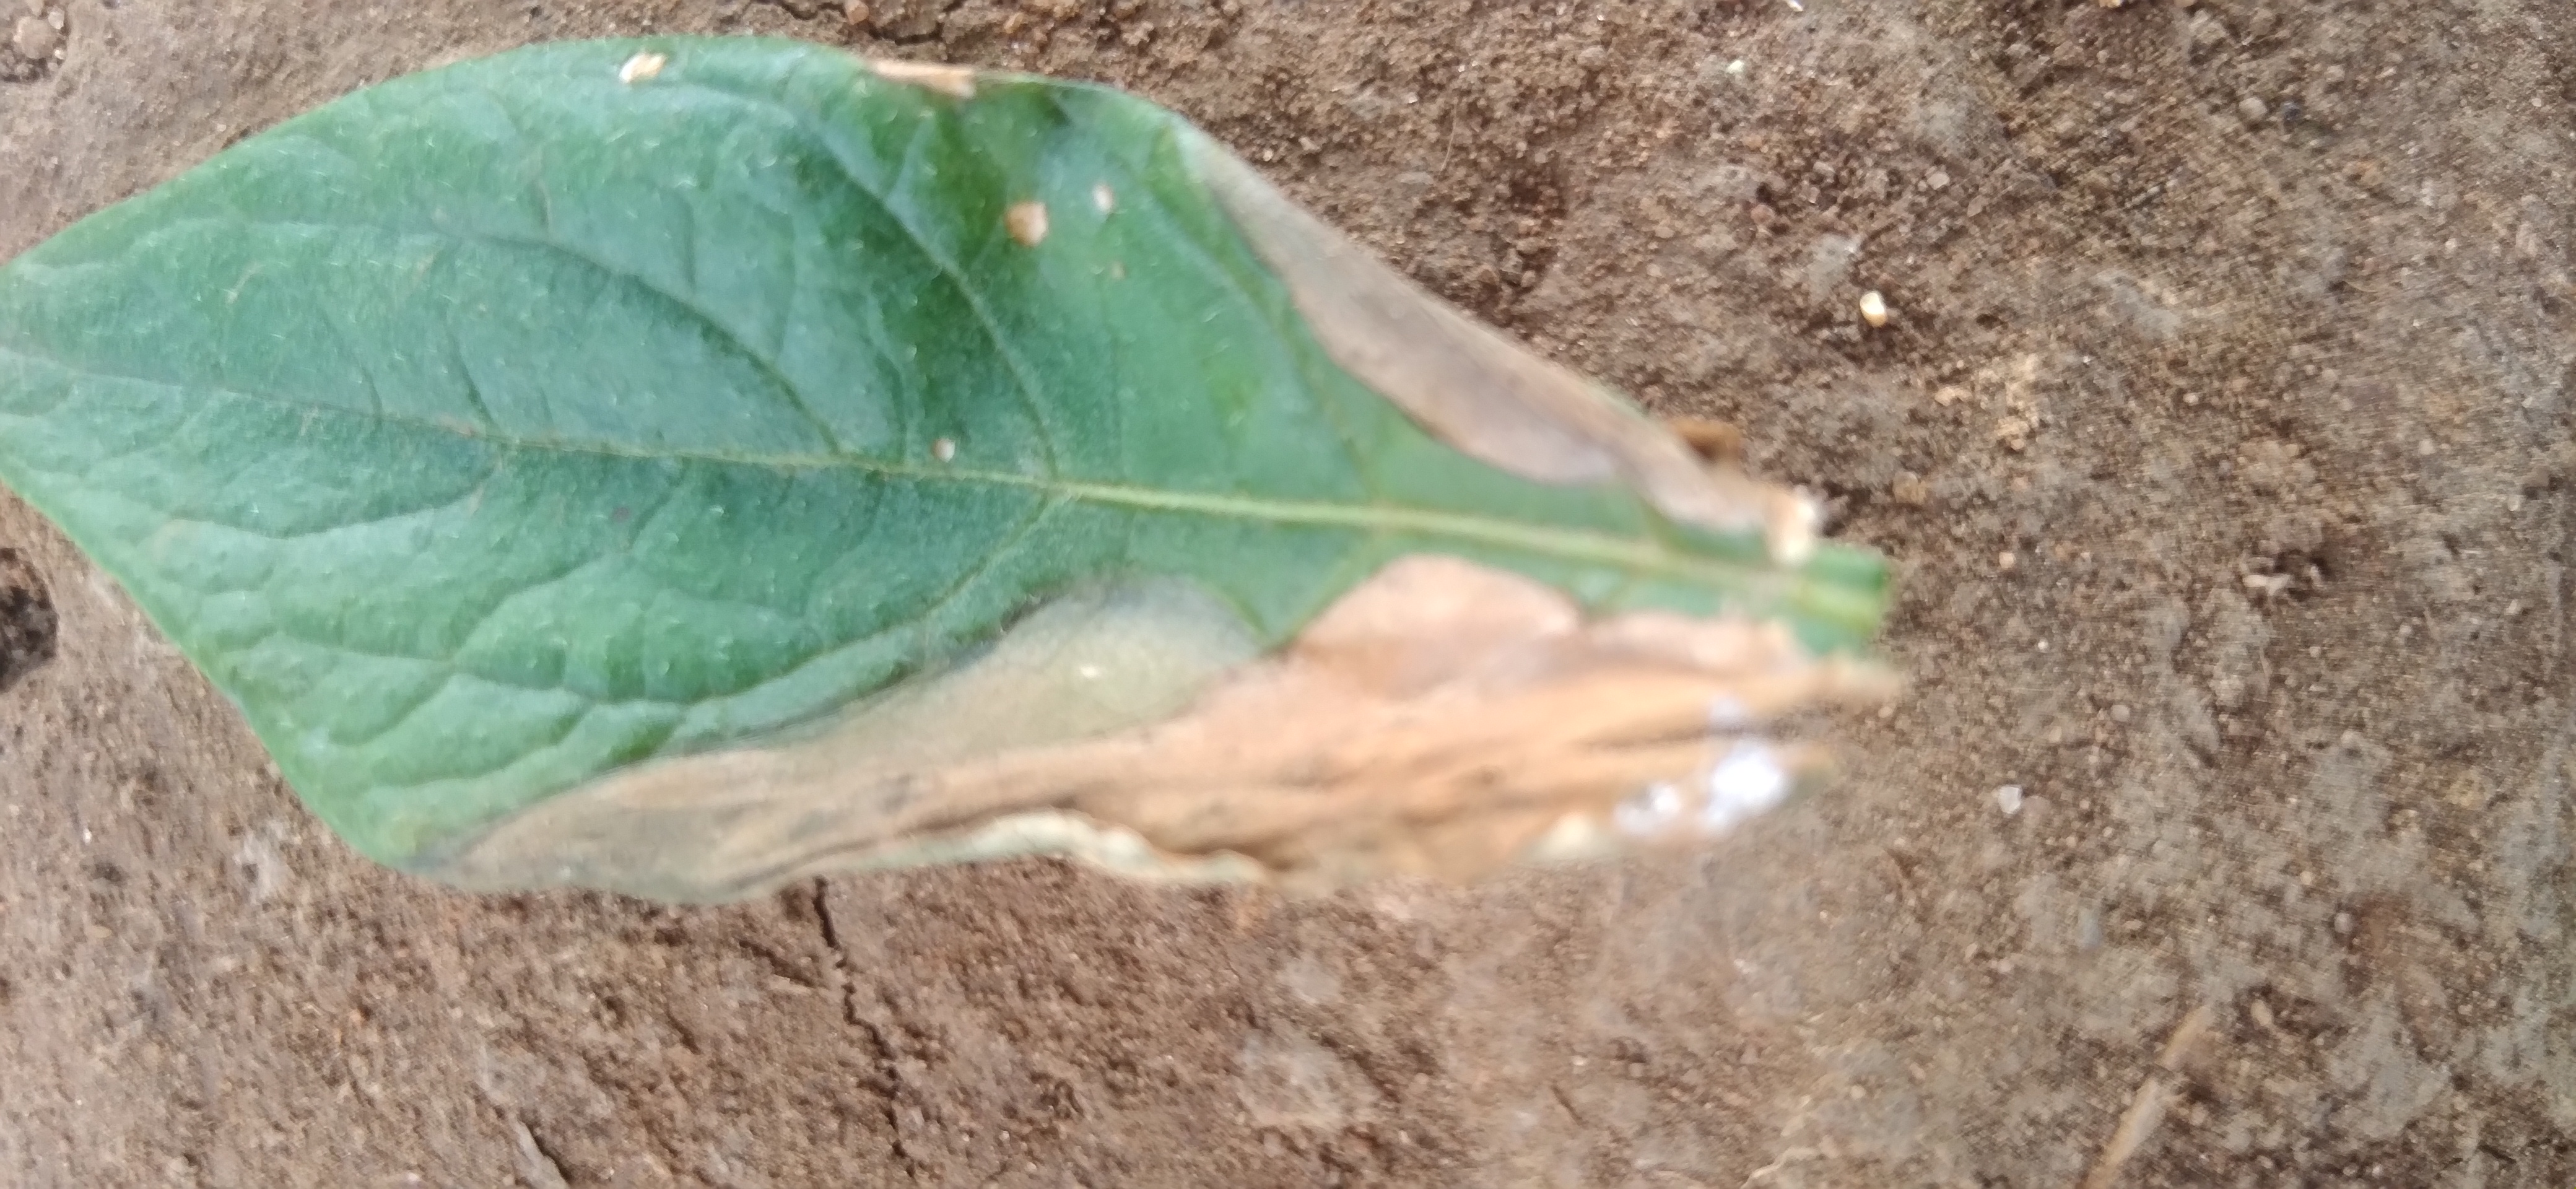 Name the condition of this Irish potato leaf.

early blight
